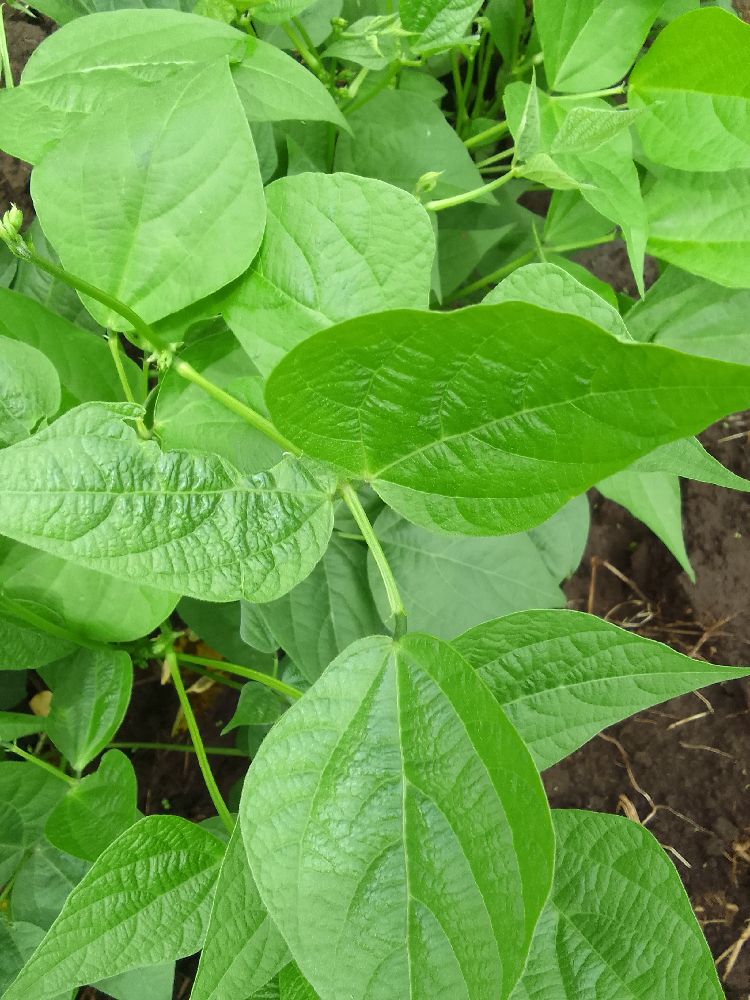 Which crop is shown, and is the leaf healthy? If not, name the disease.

common bean, healthy
